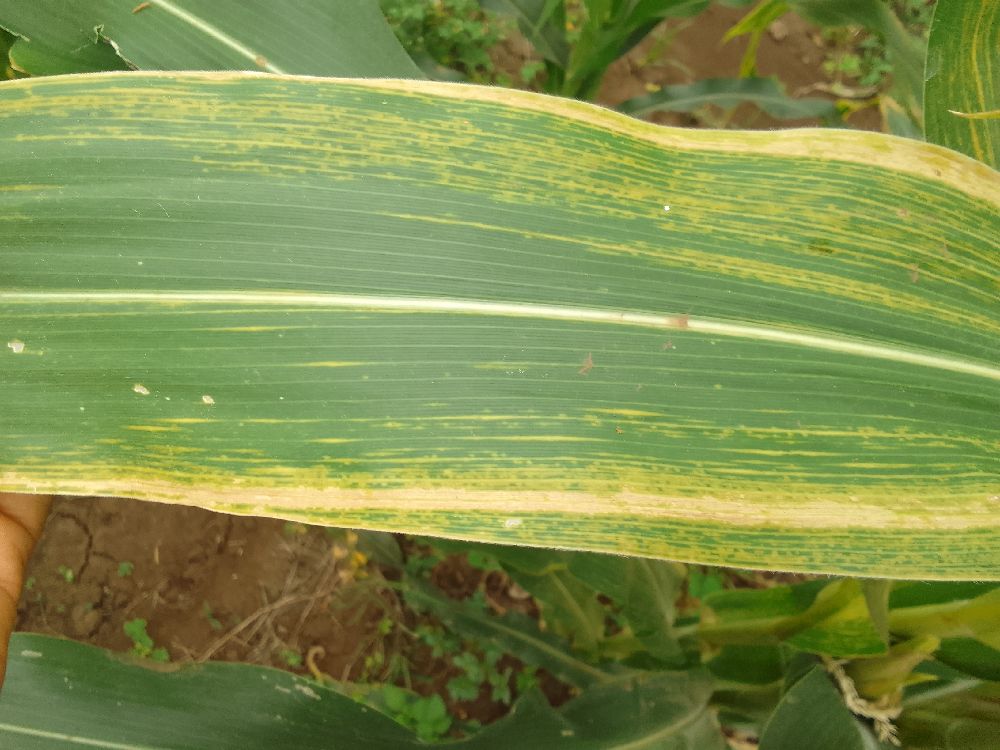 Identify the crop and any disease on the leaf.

maize, maize lethal necrosis
